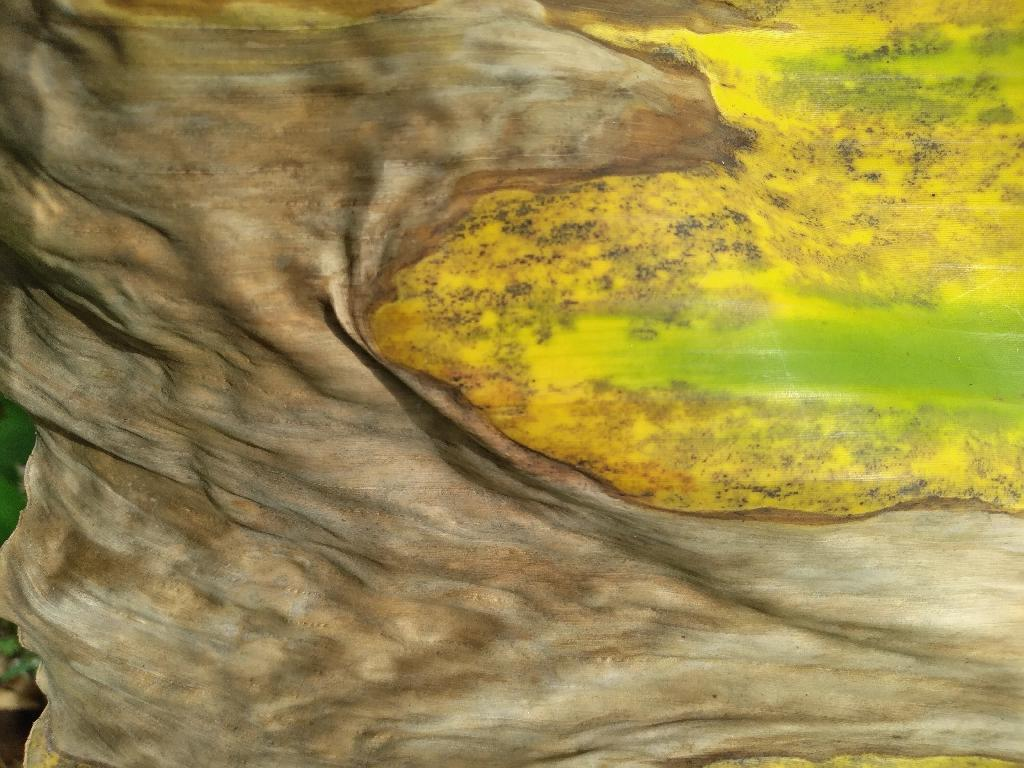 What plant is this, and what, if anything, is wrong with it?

banana, black sigatoka
